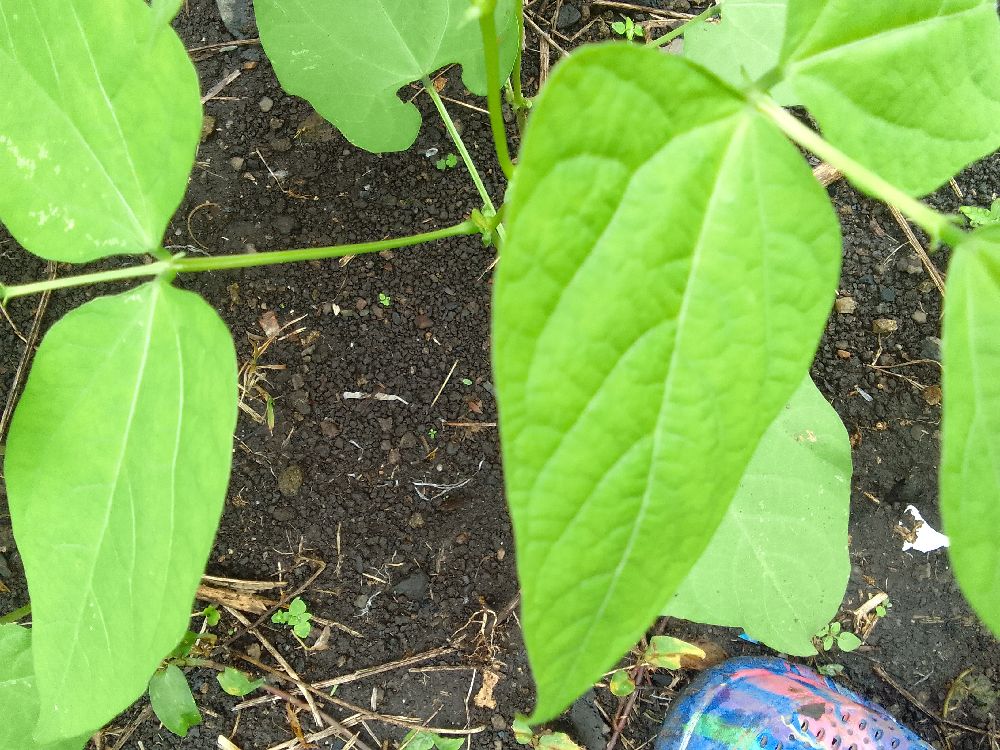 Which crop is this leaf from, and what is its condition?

common bean, healthy
